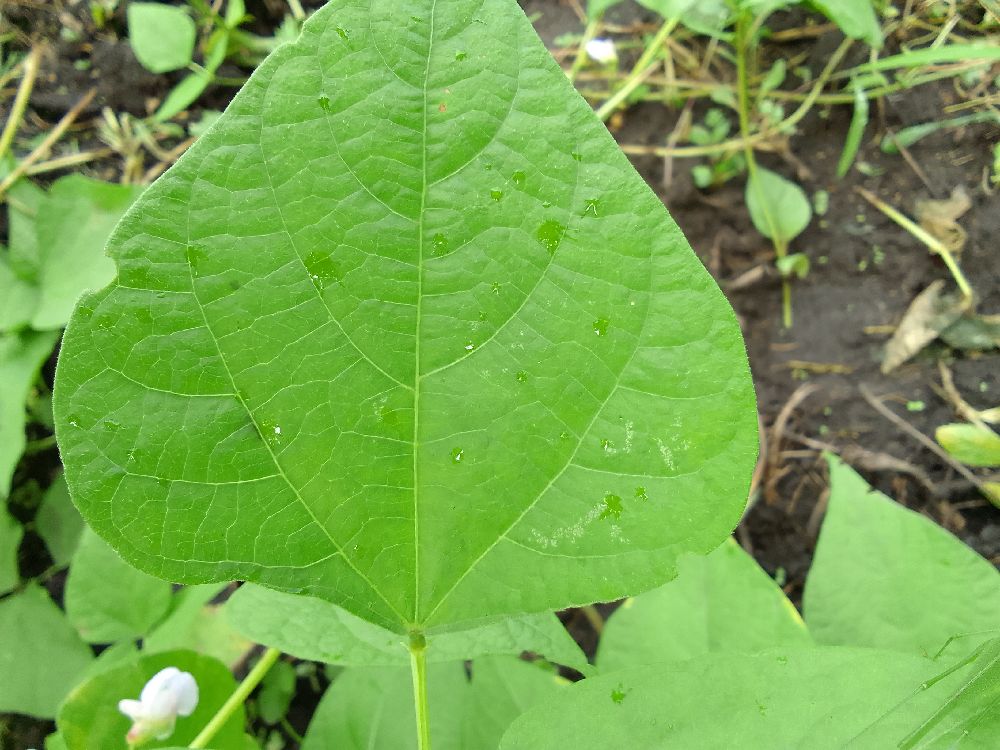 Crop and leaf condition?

common bean, healthy
